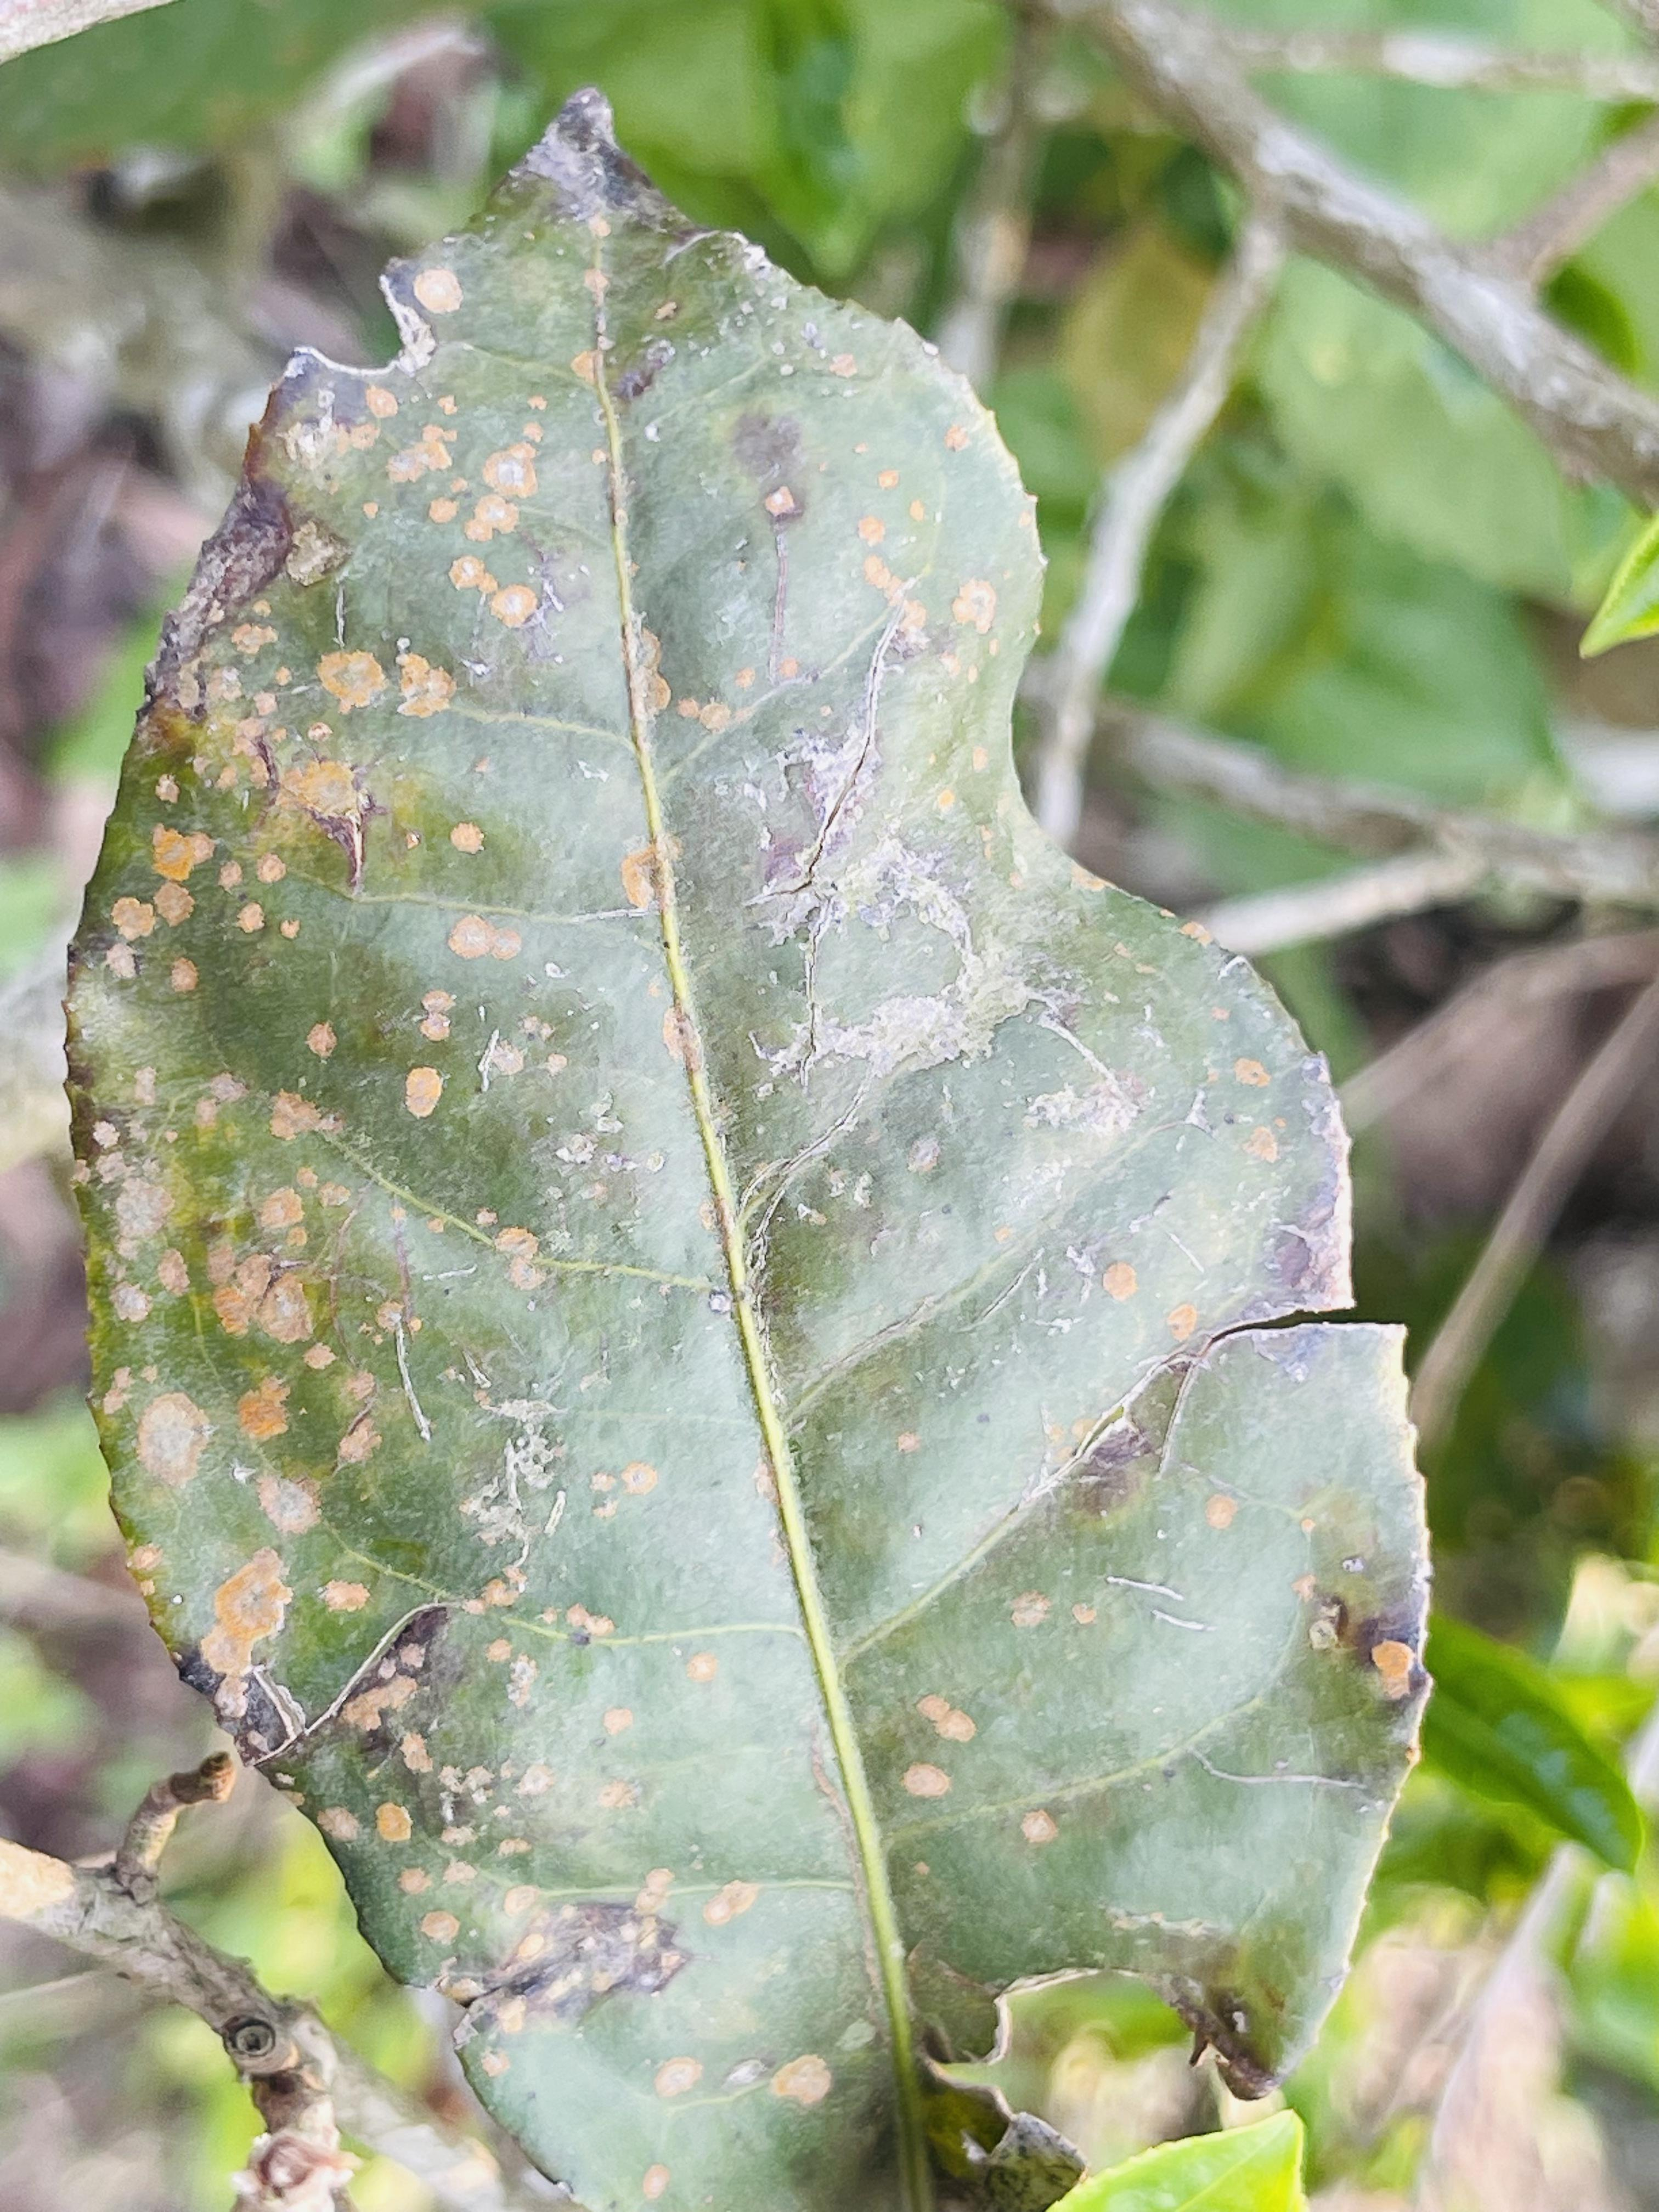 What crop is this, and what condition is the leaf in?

tea, red rust
